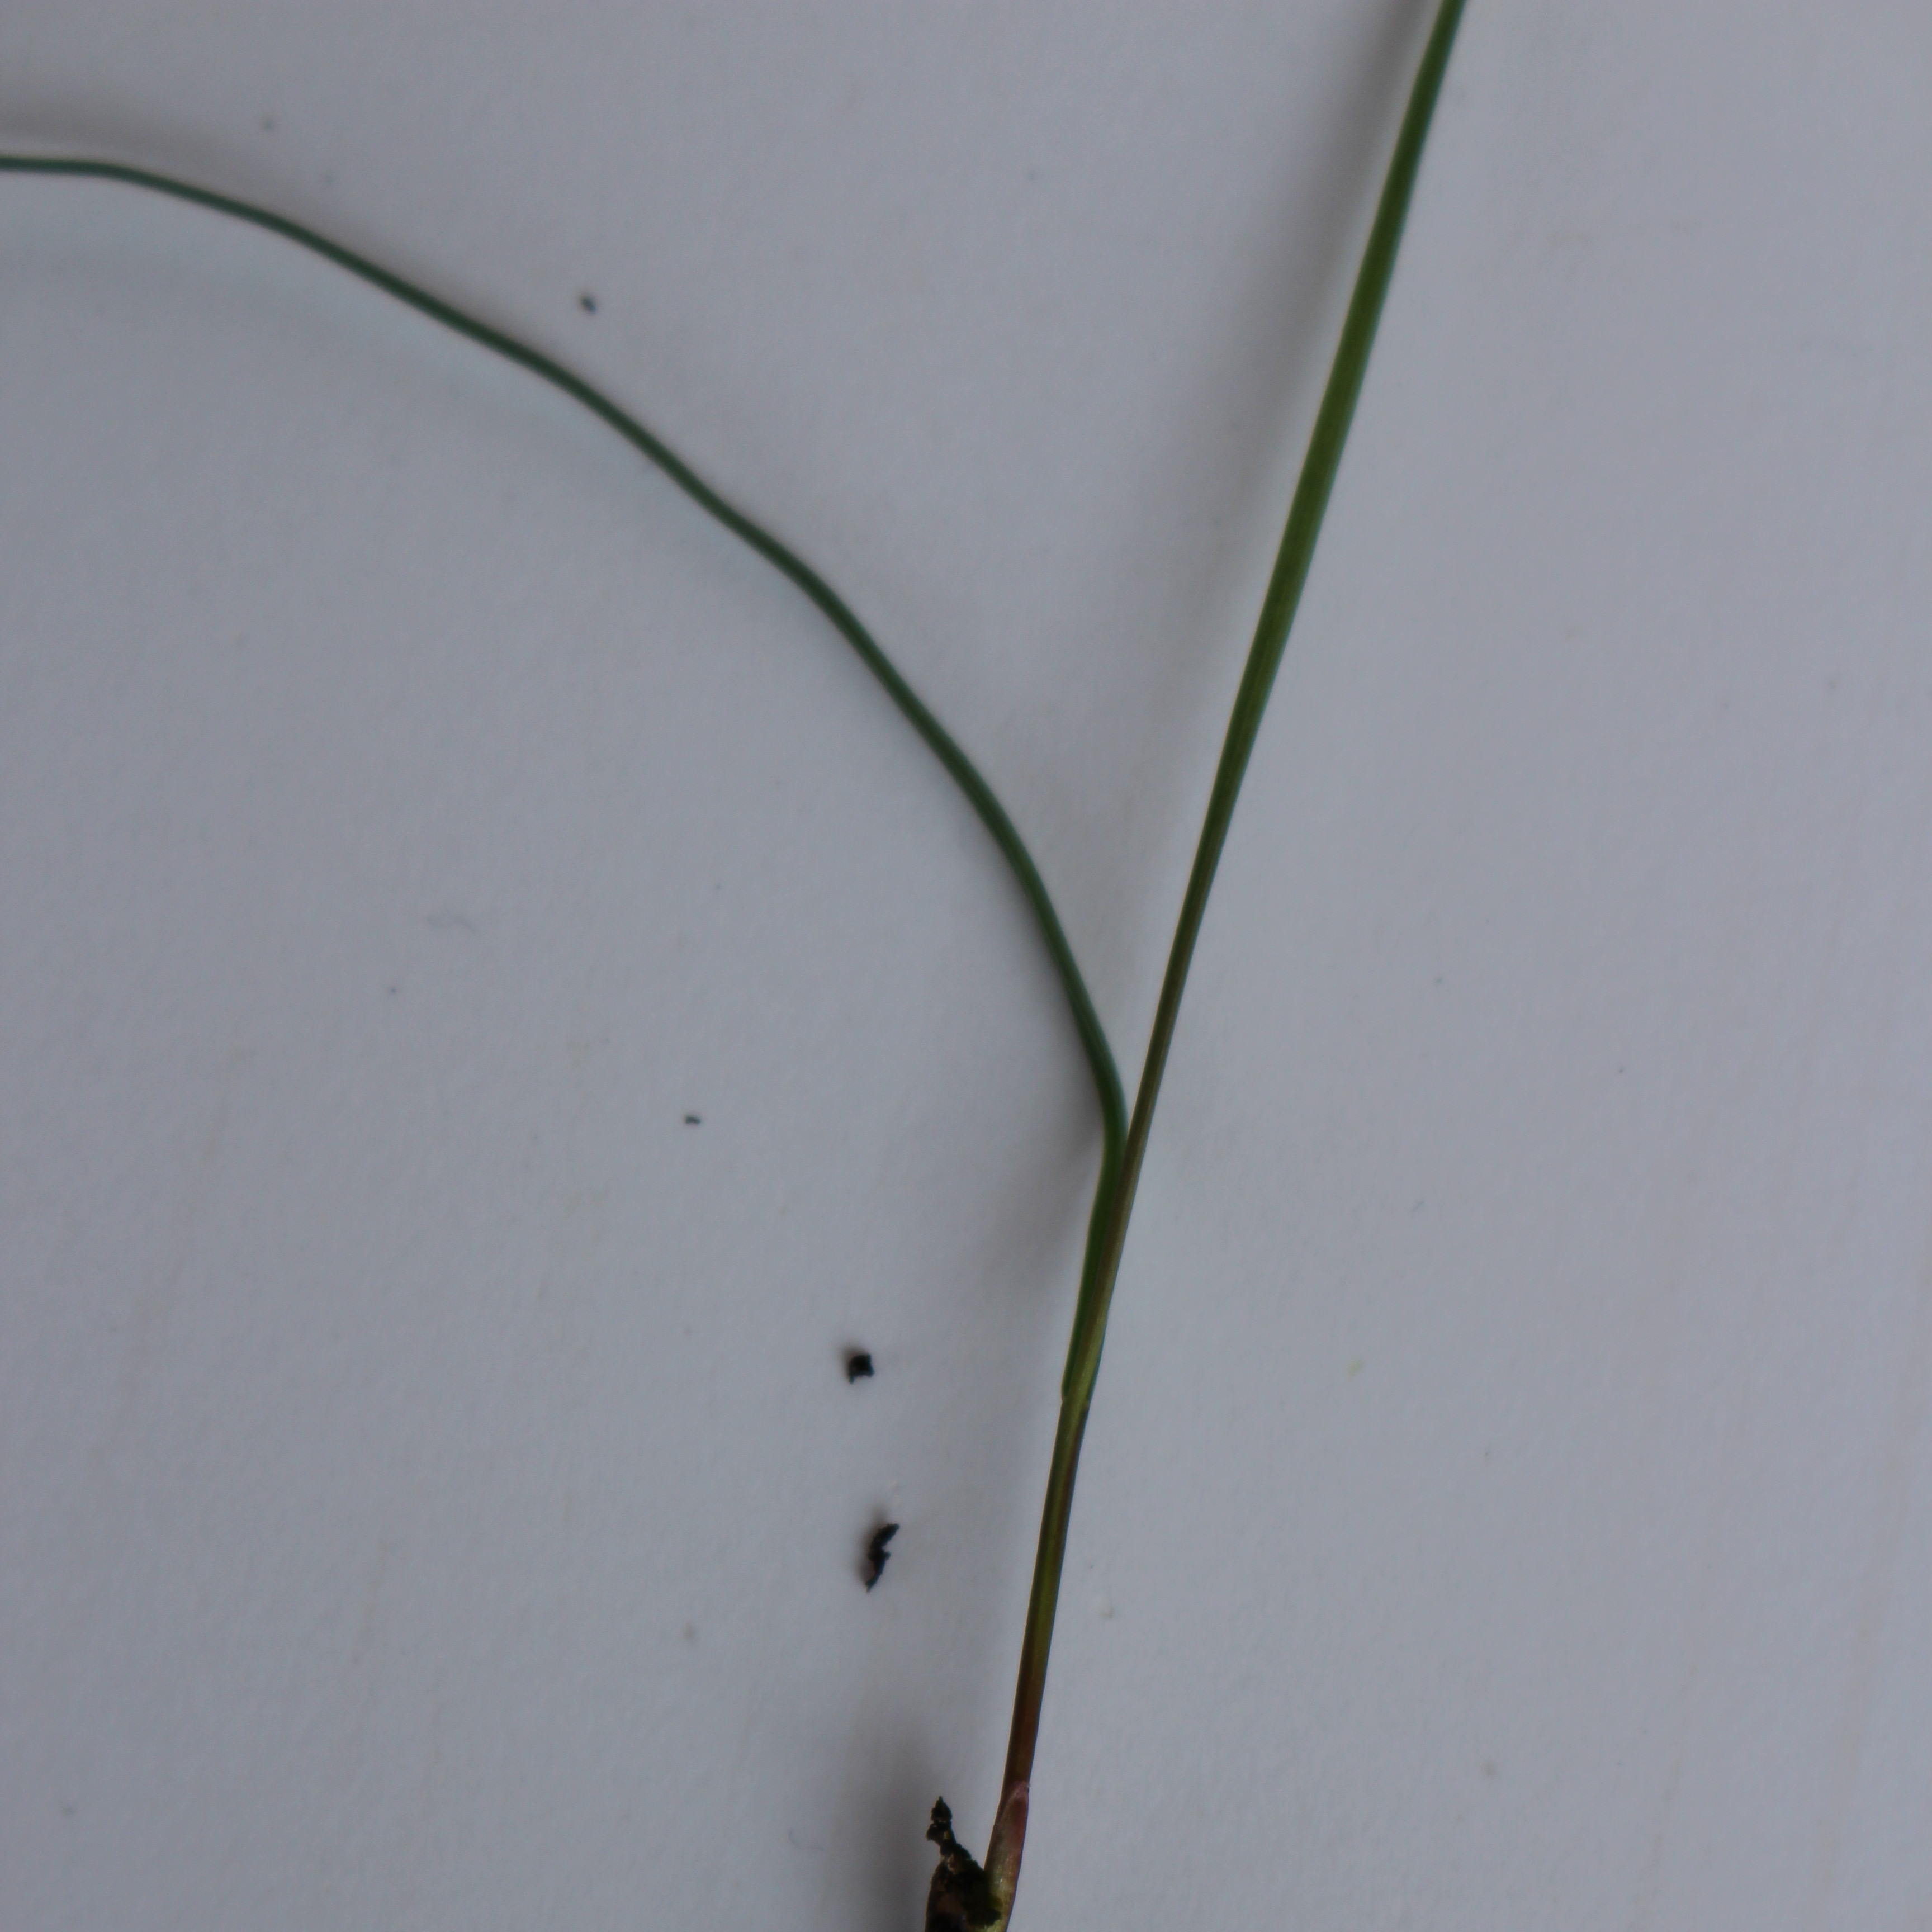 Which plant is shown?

Lolium multiflorum
